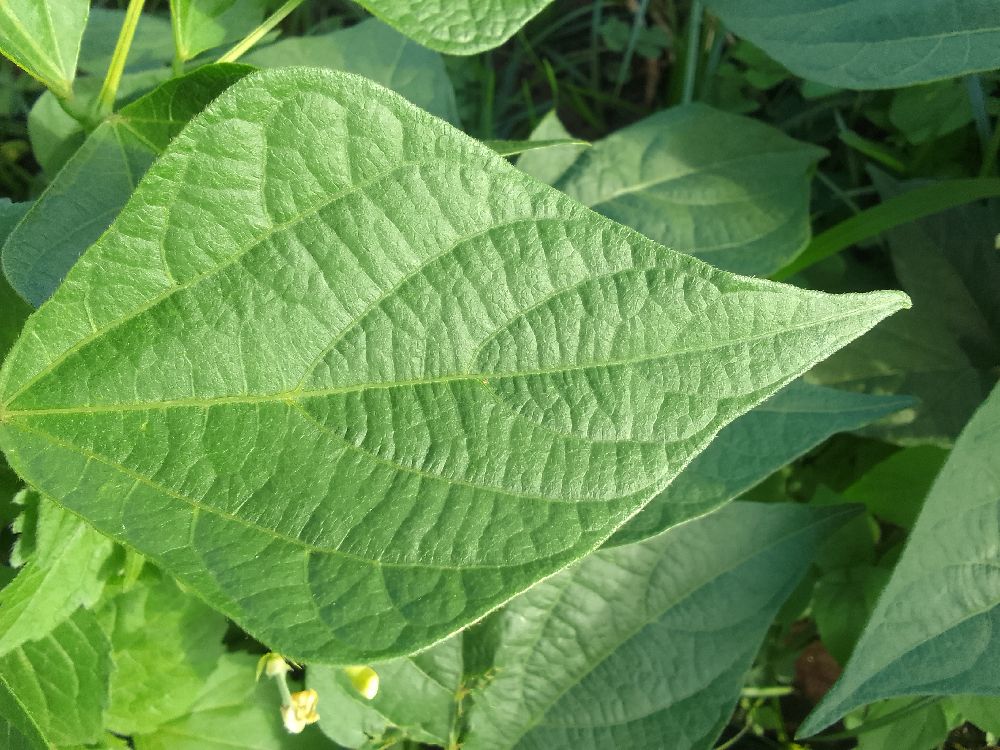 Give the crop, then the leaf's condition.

common bean, healthy
